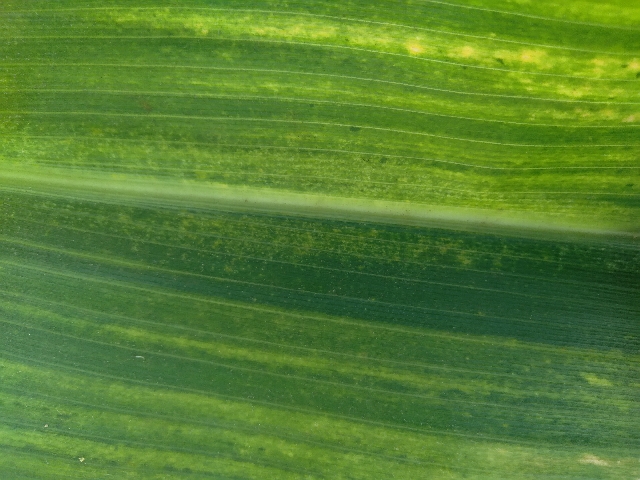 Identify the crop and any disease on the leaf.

maize, maize lethal necrosis
